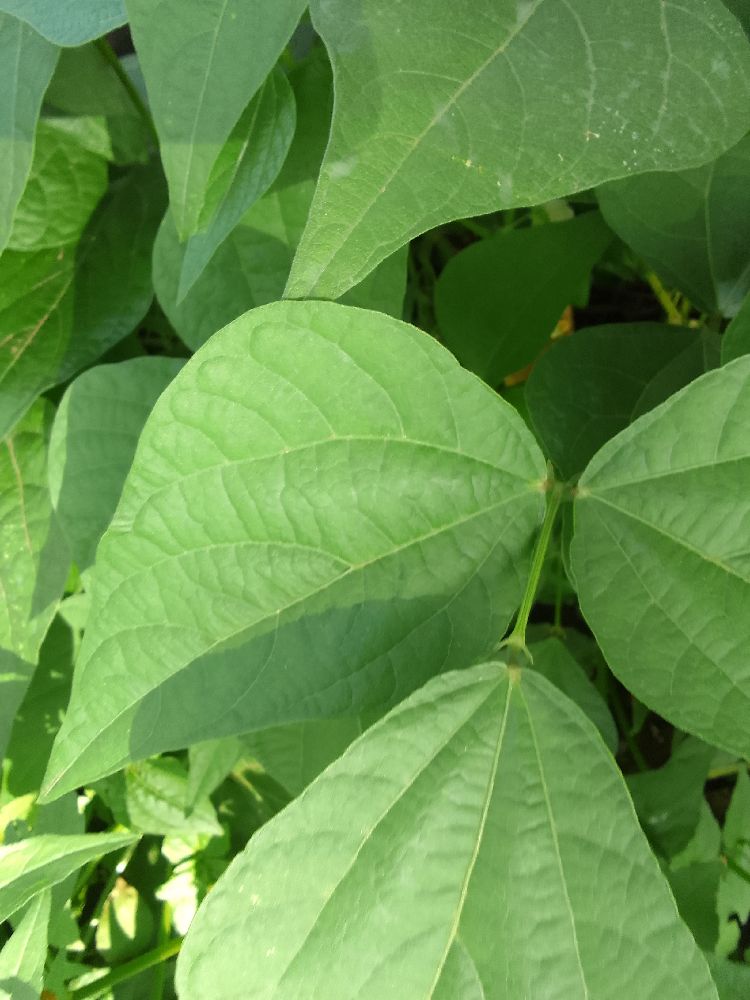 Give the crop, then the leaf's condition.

common bean, healthy
